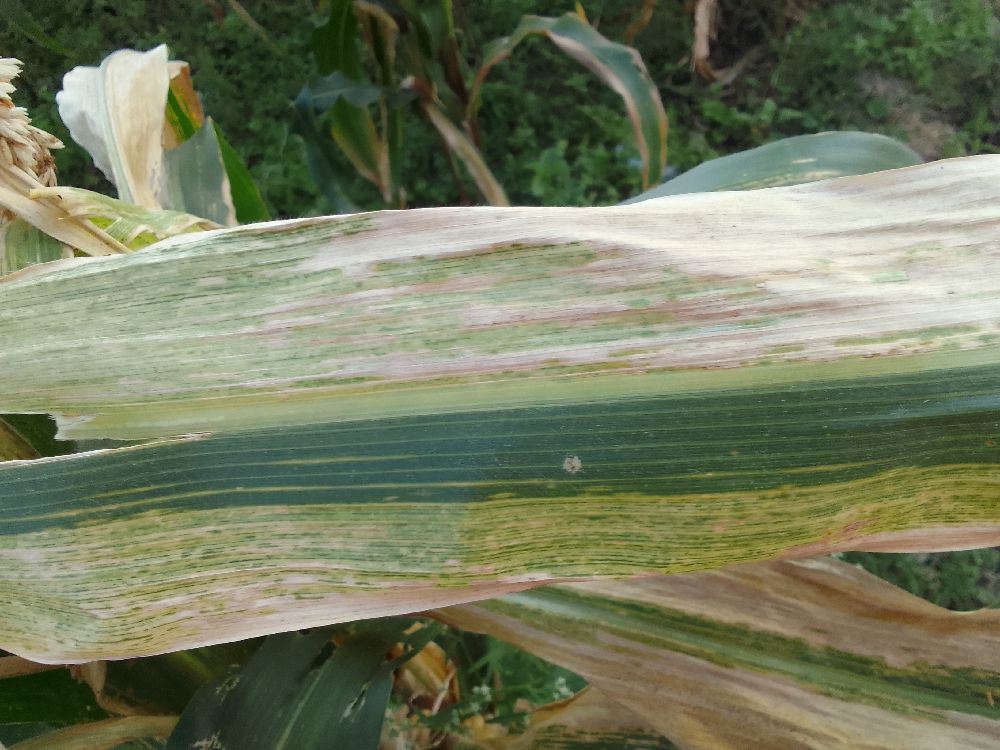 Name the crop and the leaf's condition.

maize, maize lethal necrosis
